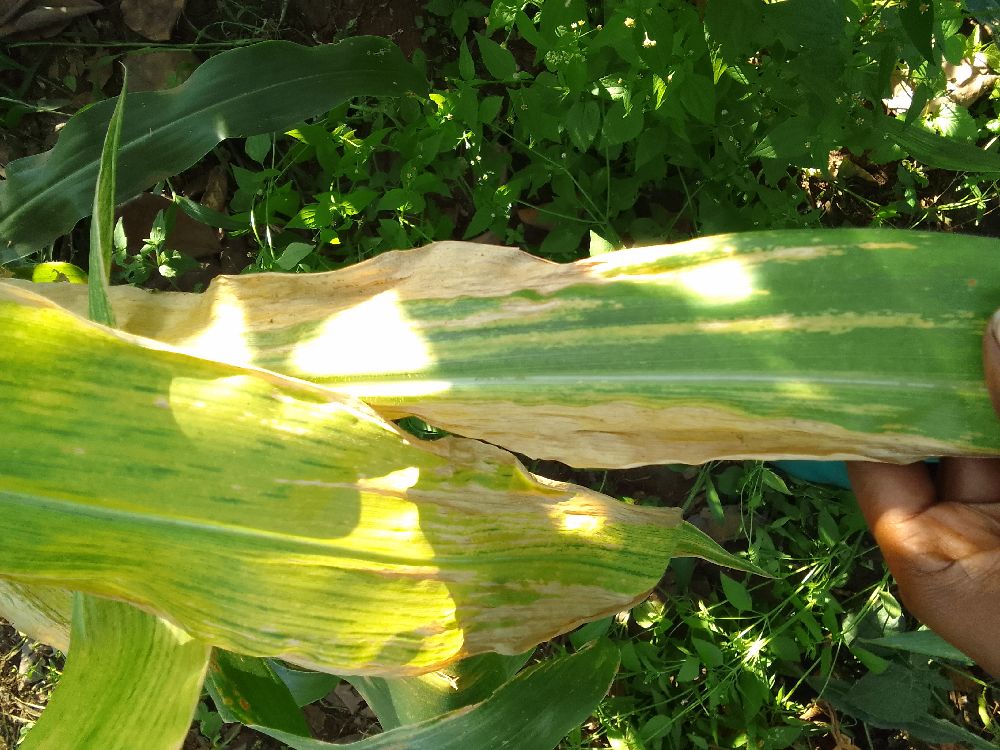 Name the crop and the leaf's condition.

maize, maize lethal necrosis
